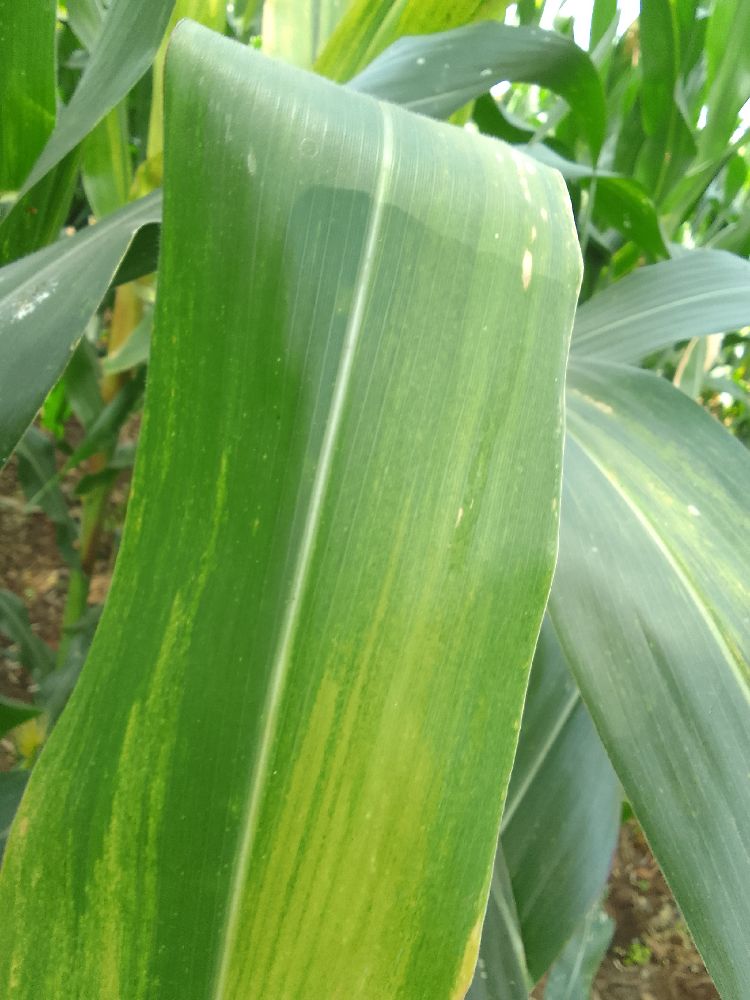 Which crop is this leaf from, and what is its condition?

maize, maize lethal necrosis
